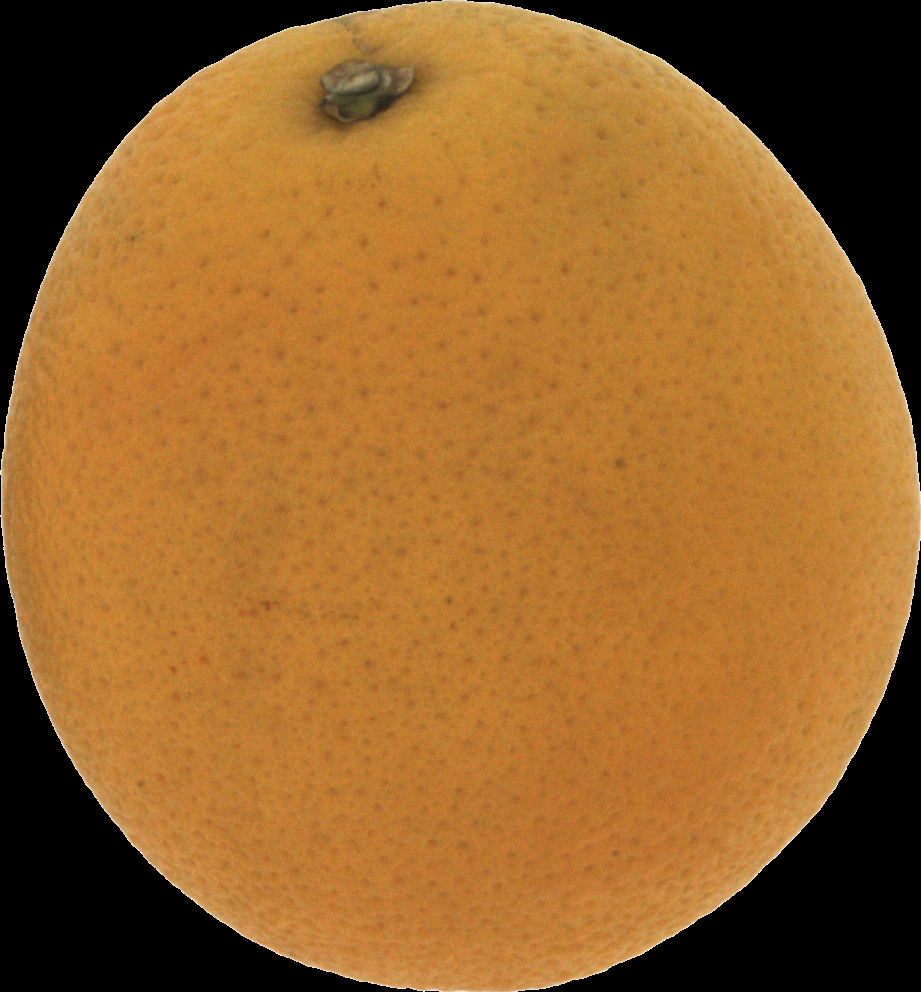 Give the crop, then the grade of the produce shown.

orange, bad
